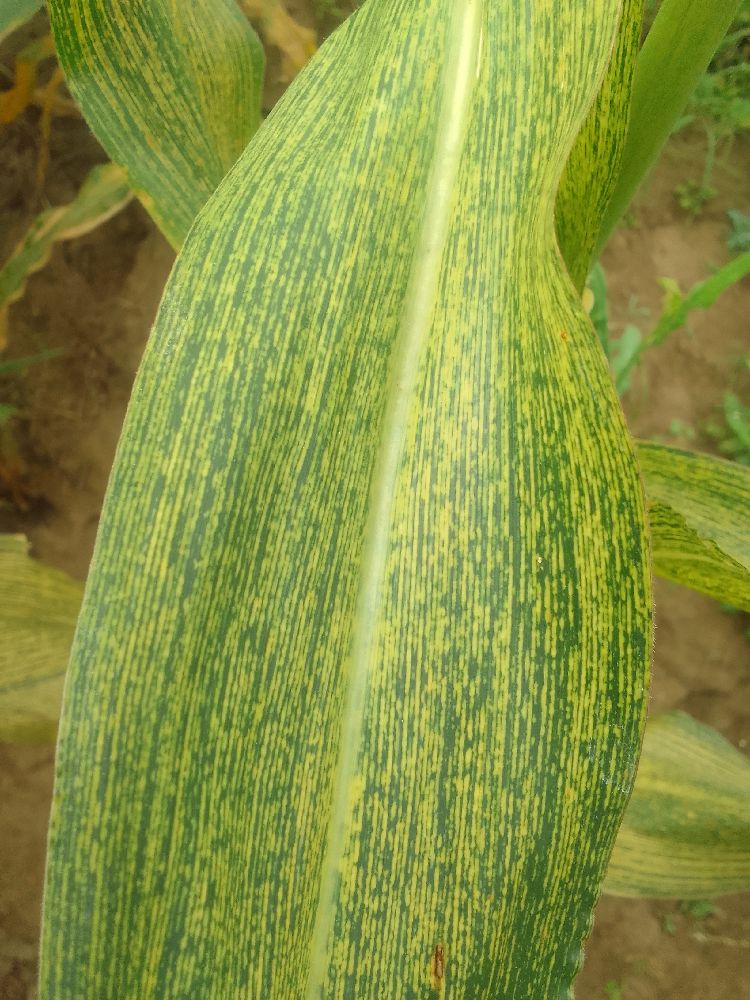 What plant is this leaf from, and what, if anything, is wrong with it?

maize, maize streak virus
